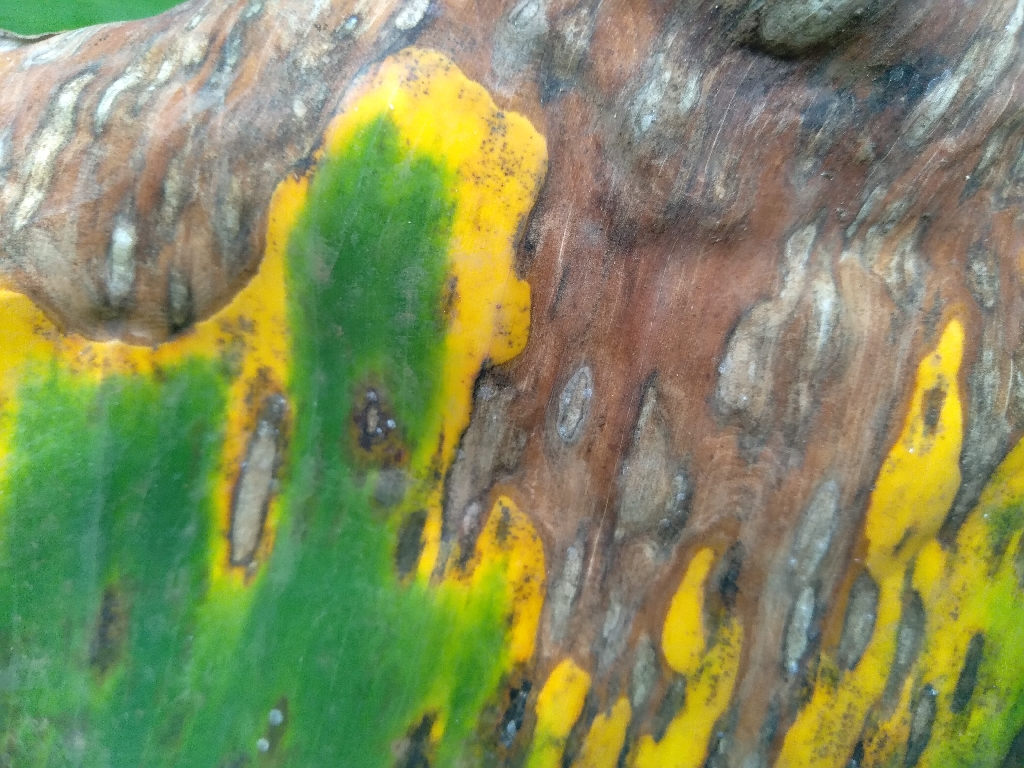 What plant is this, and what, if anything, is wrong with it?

banana, black sigatoka
